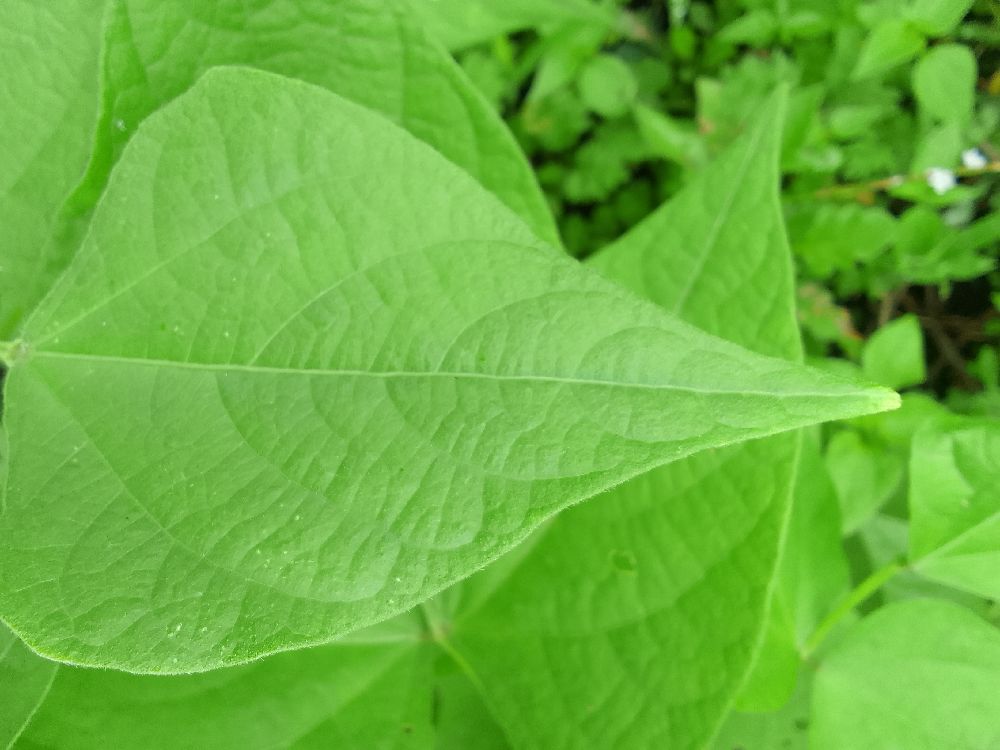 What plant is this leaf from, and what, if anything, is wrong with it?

common bean, healthy
